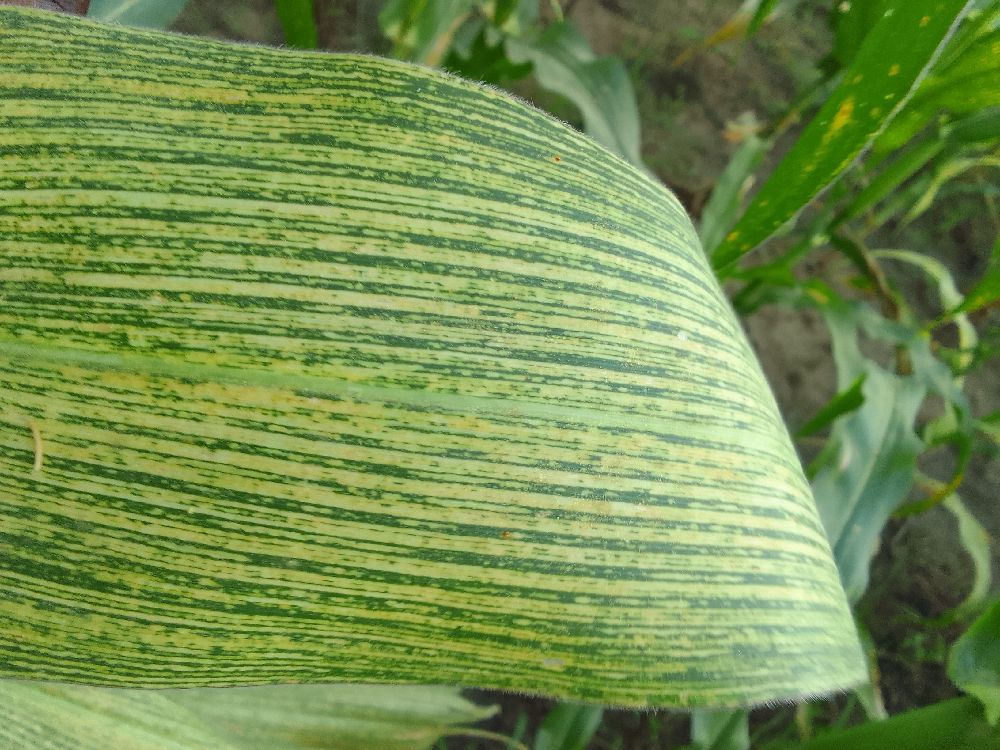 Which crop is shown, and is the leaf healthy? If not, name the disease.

maize, maize streak virus
